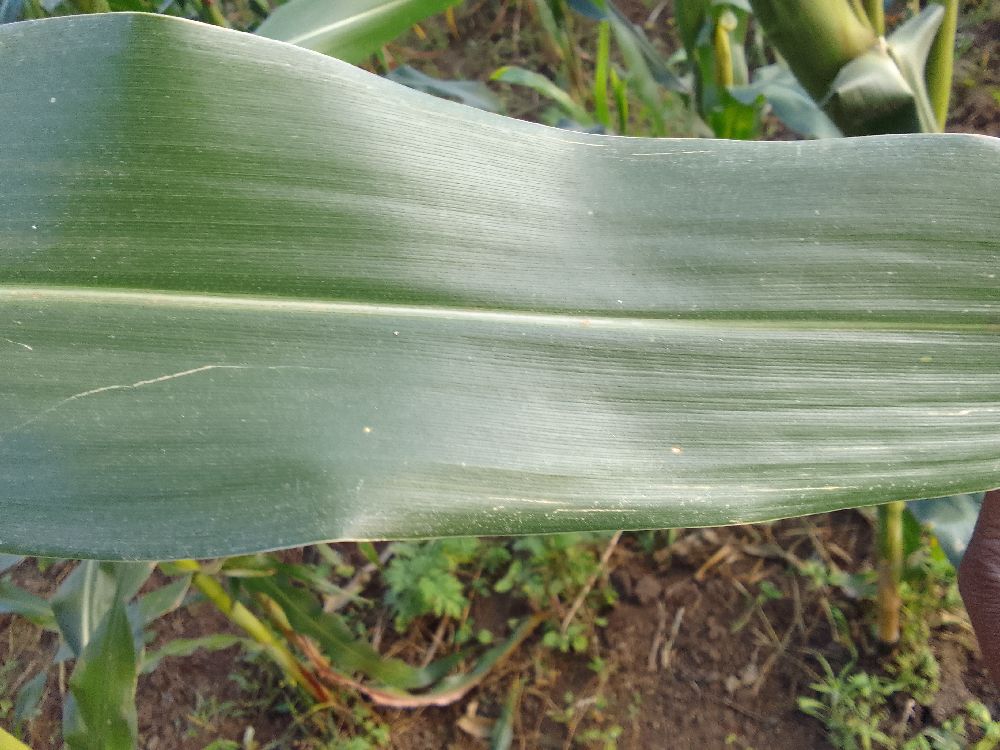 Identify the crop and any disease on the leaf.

maize, healthy
